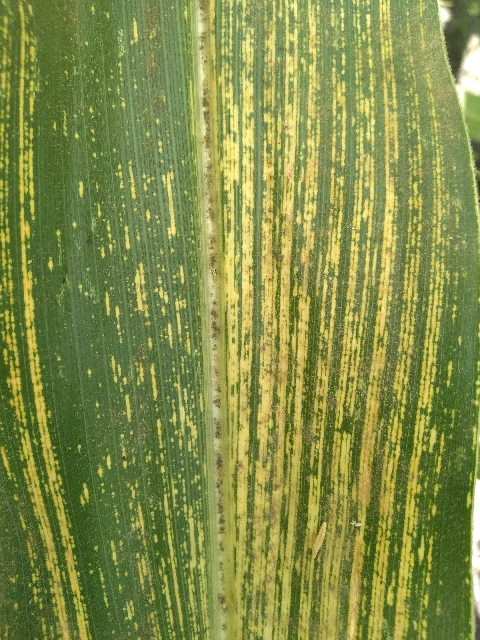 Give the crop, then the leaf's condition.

maize, maize streak virus
